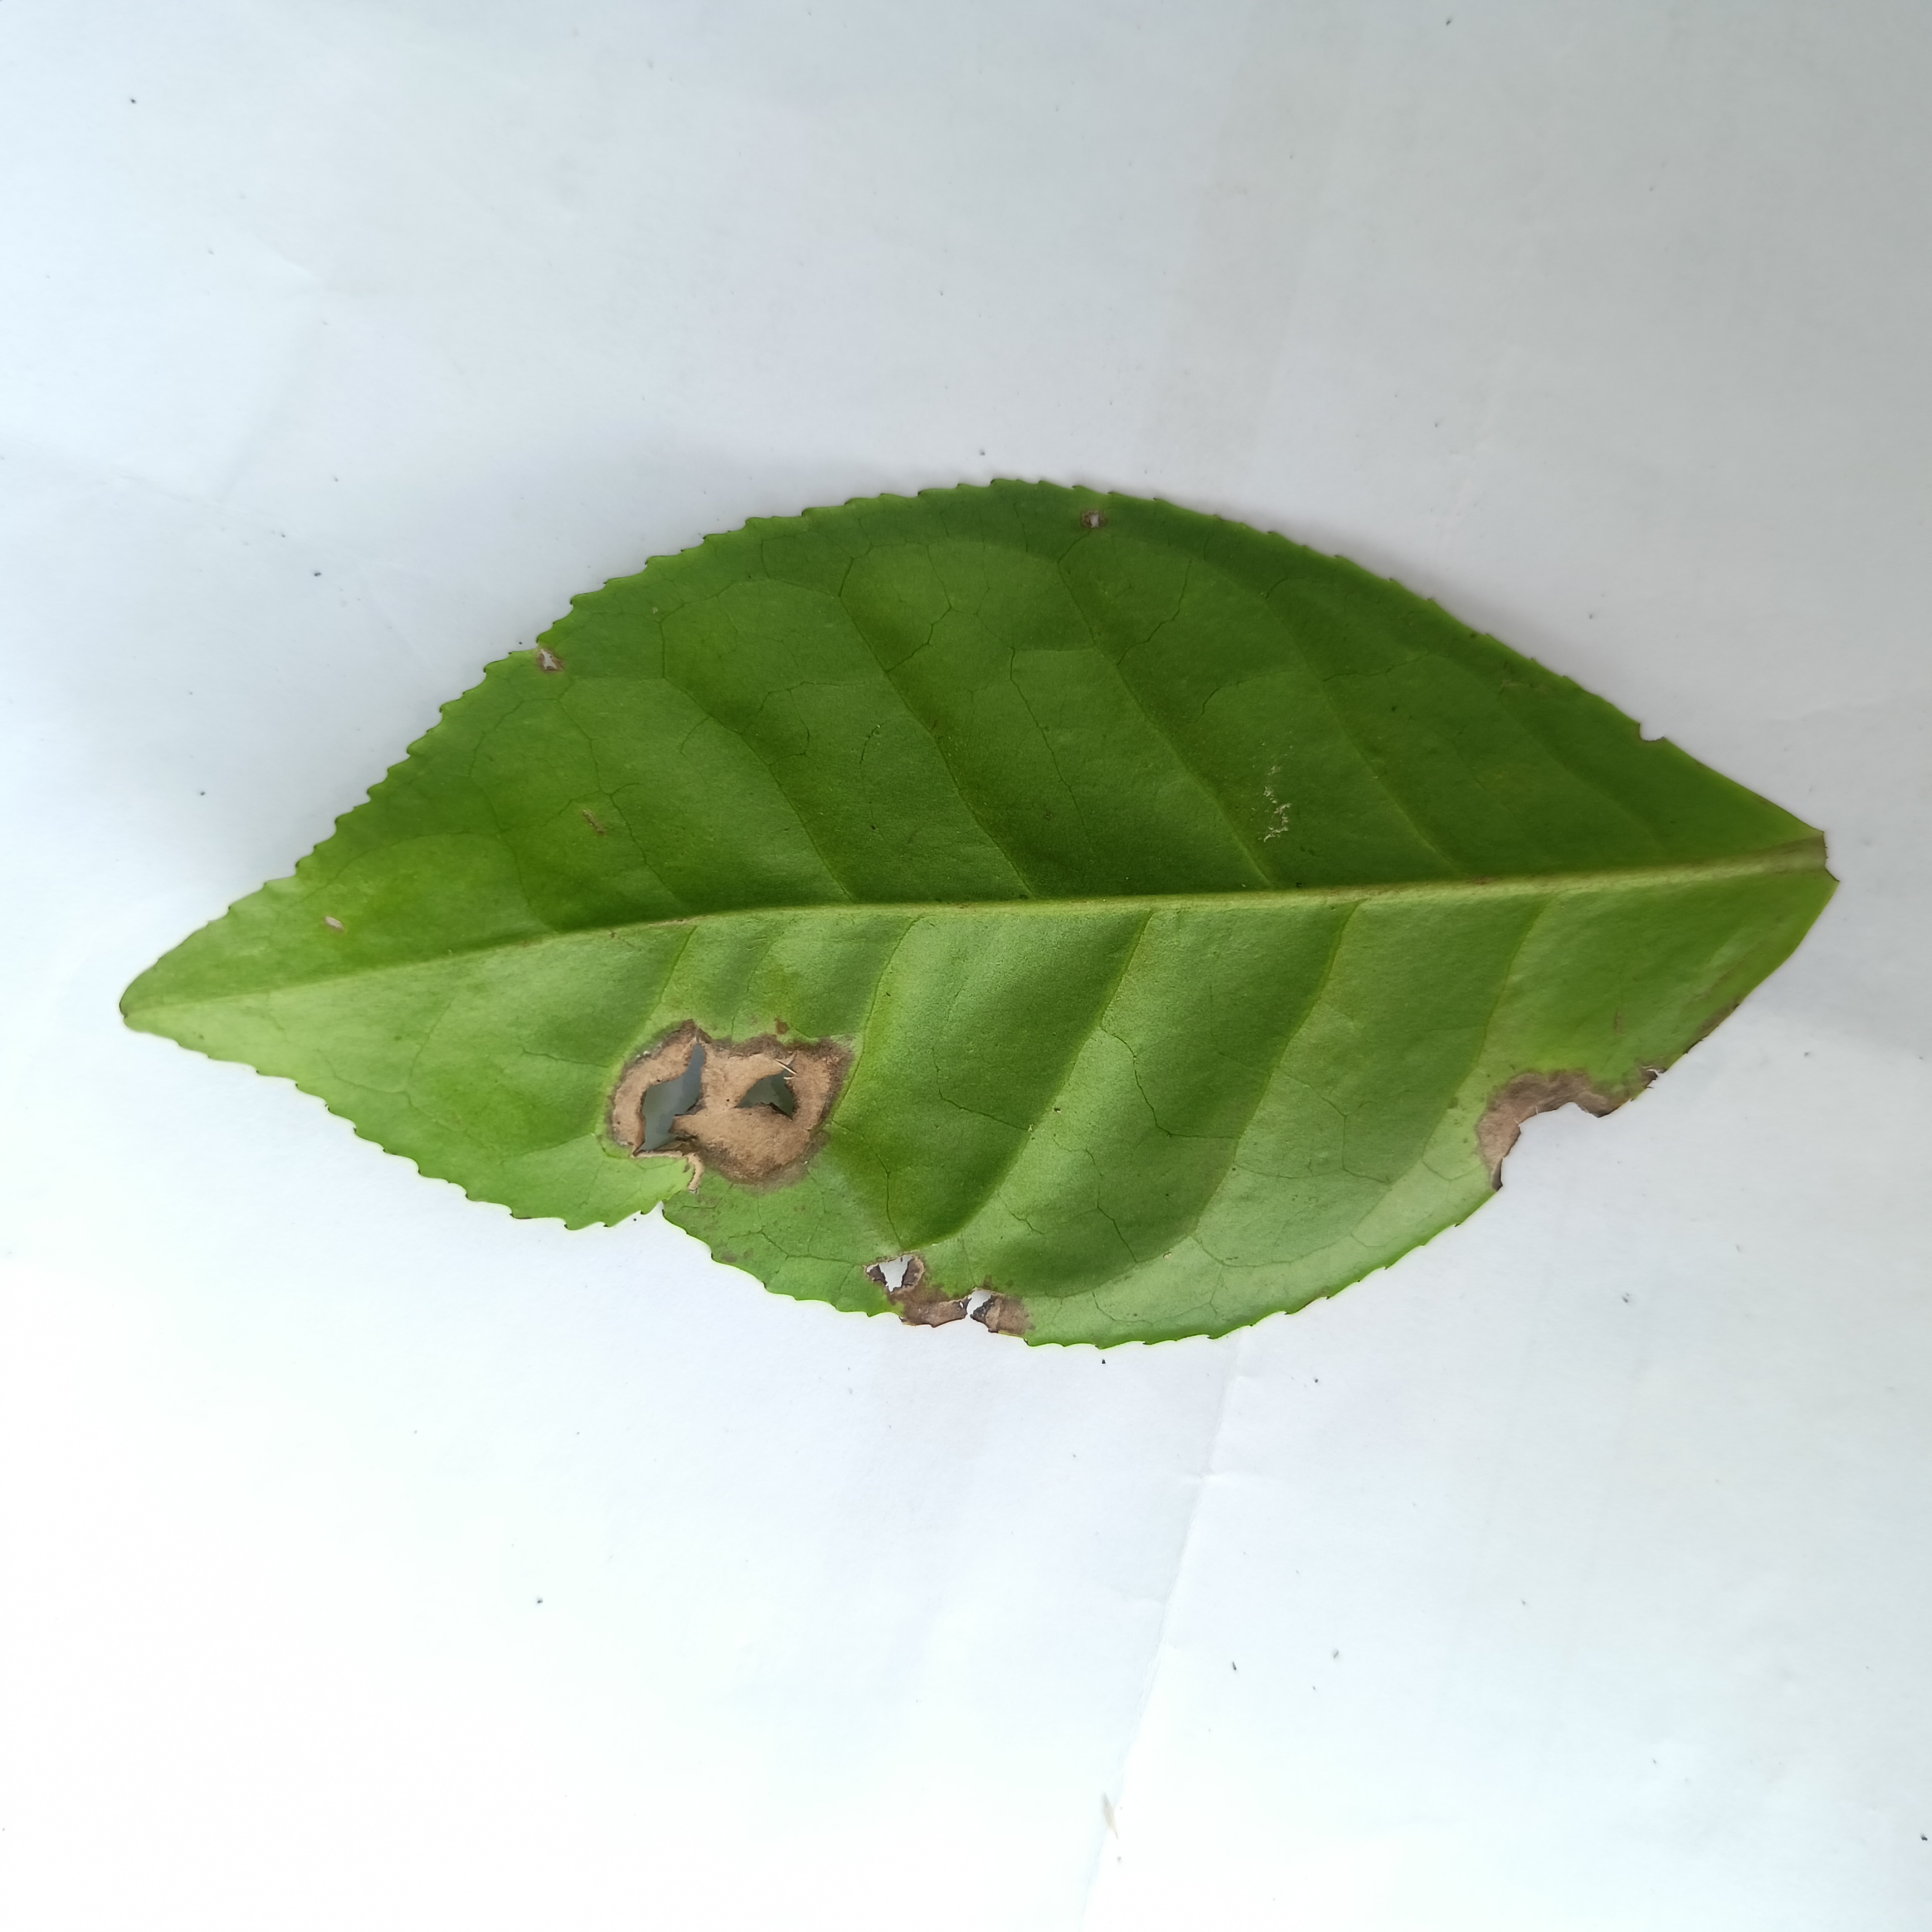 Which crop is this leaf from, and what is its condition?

tea, brown blight
